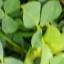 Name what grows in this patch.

unstructured weed
